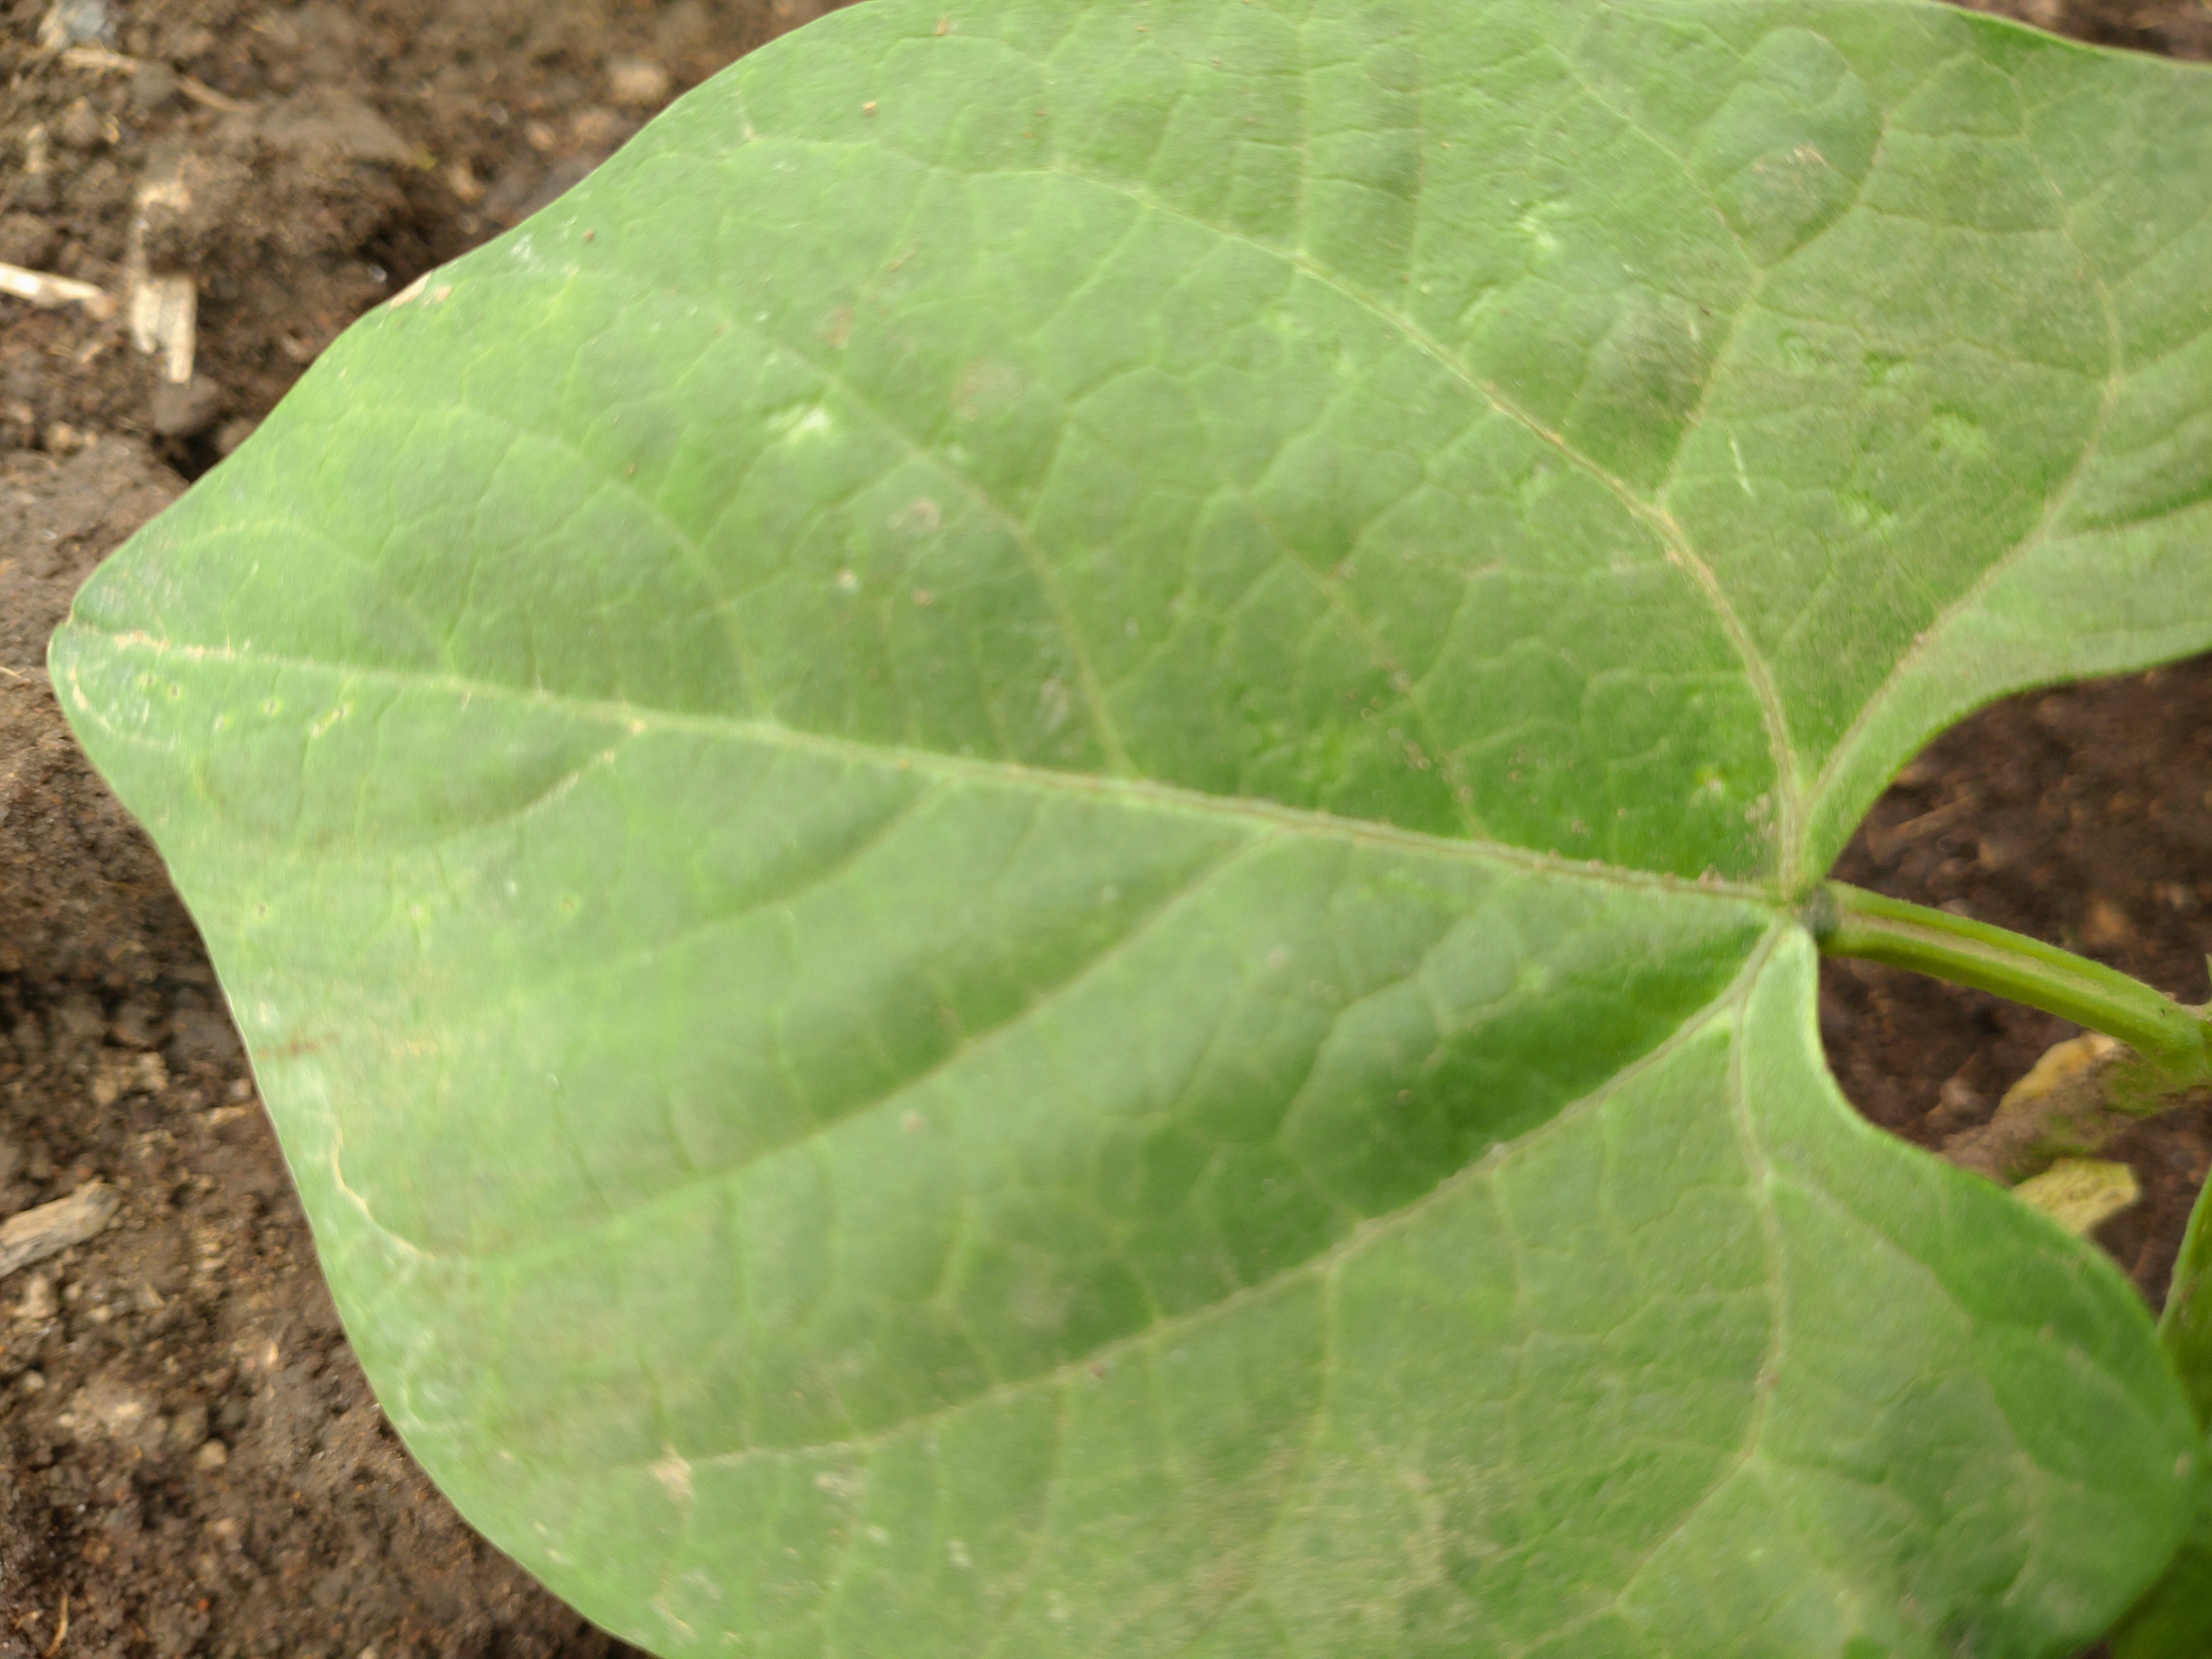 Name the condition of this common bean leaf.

healthy
